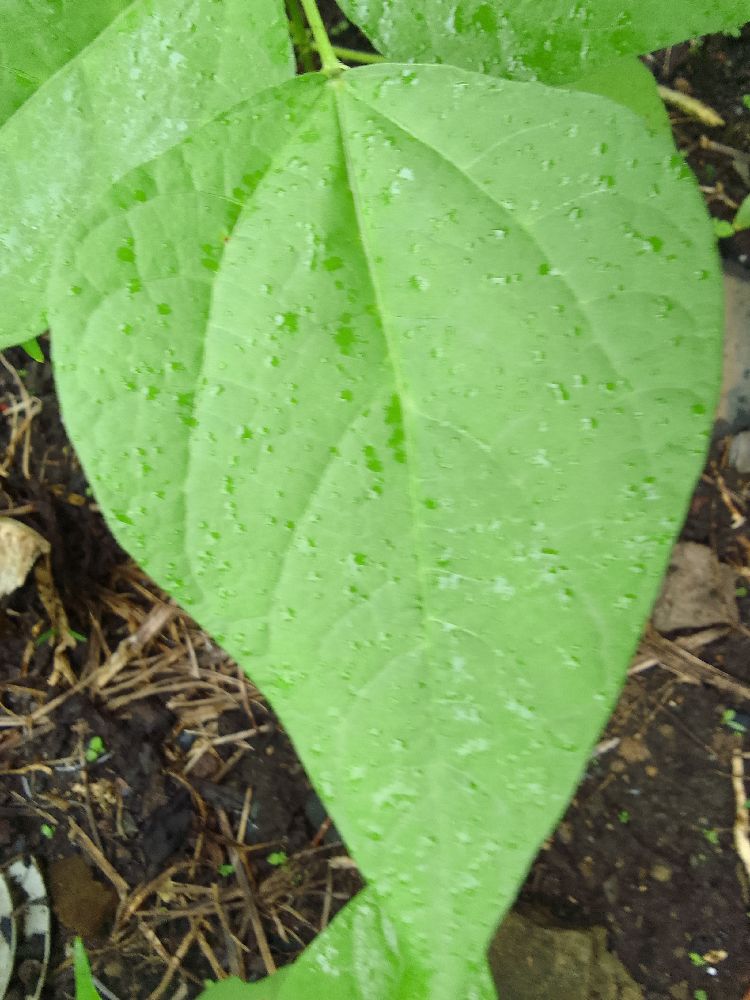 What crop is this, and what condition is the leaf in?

common bean, healthy
